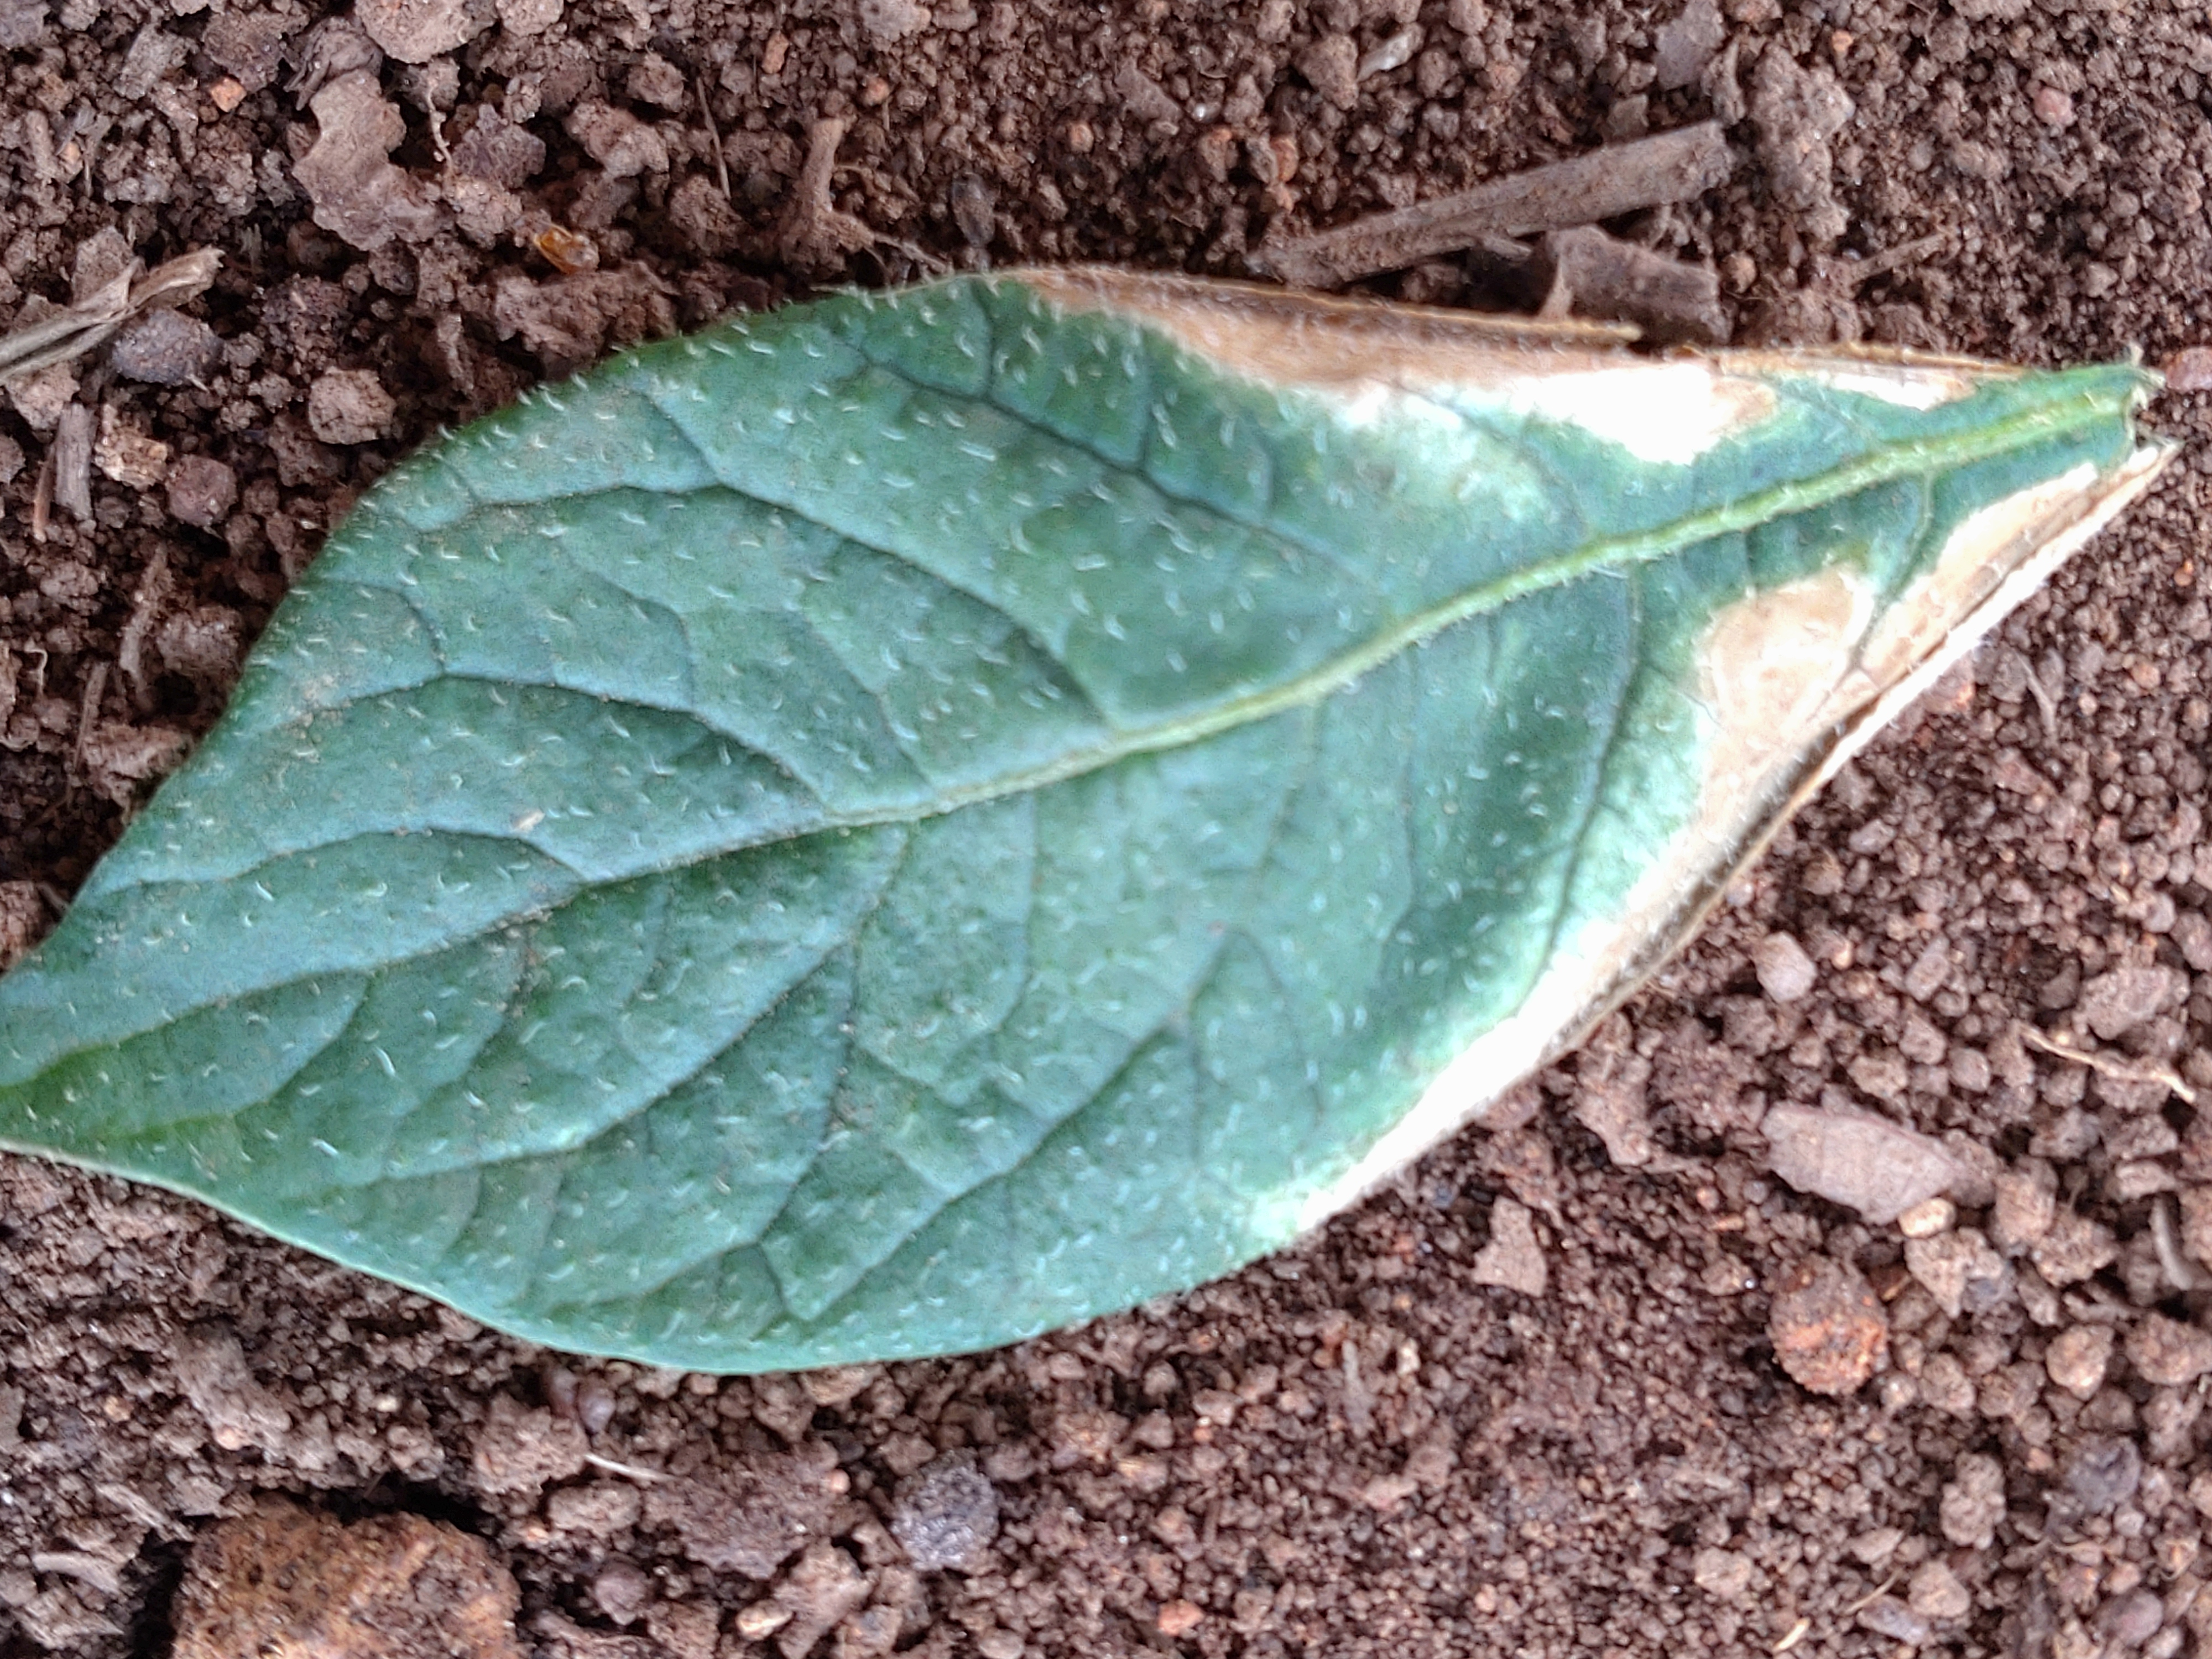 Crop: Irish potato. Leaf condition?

early blight
